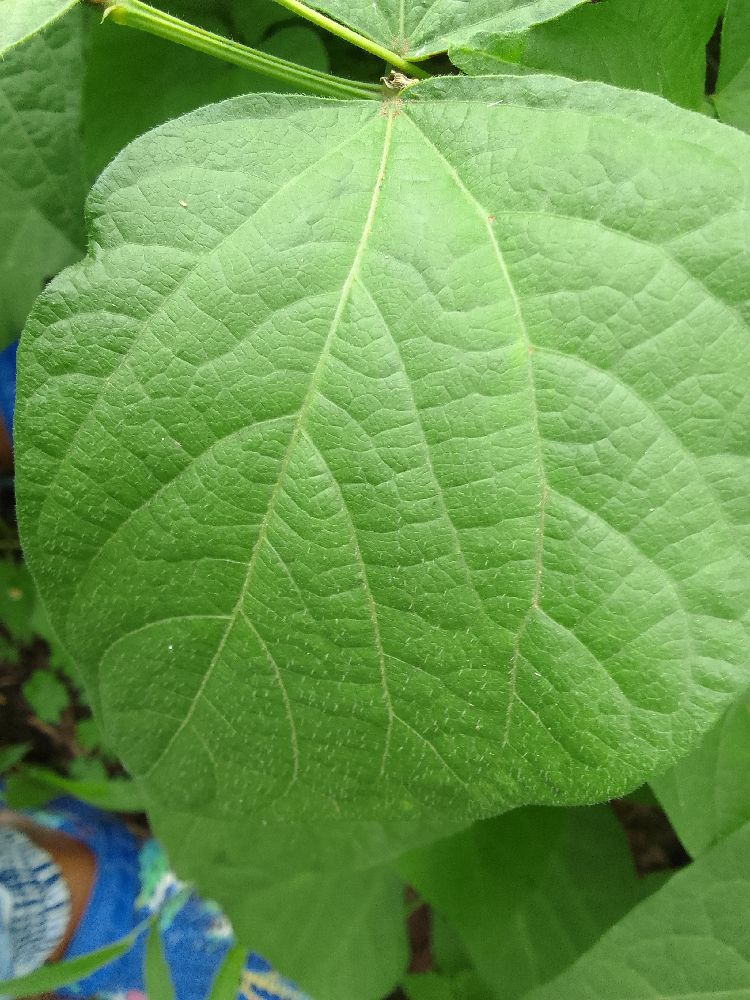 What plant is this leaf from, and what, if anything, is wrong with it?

common bean, healthy
